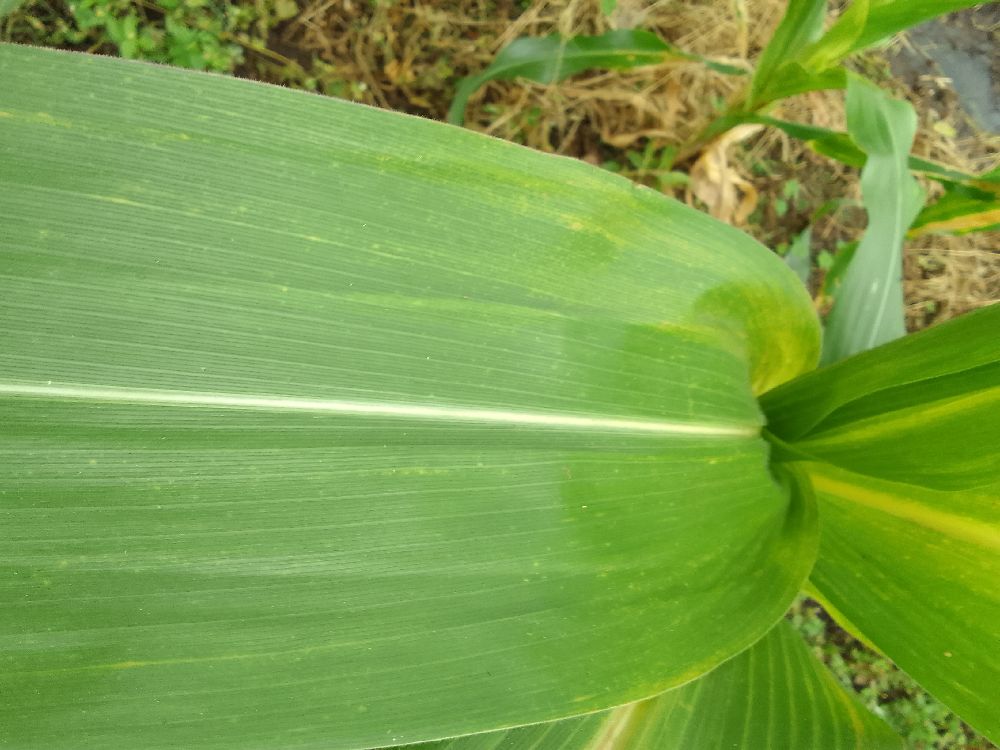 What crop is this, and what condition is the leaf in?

maize, healthy
